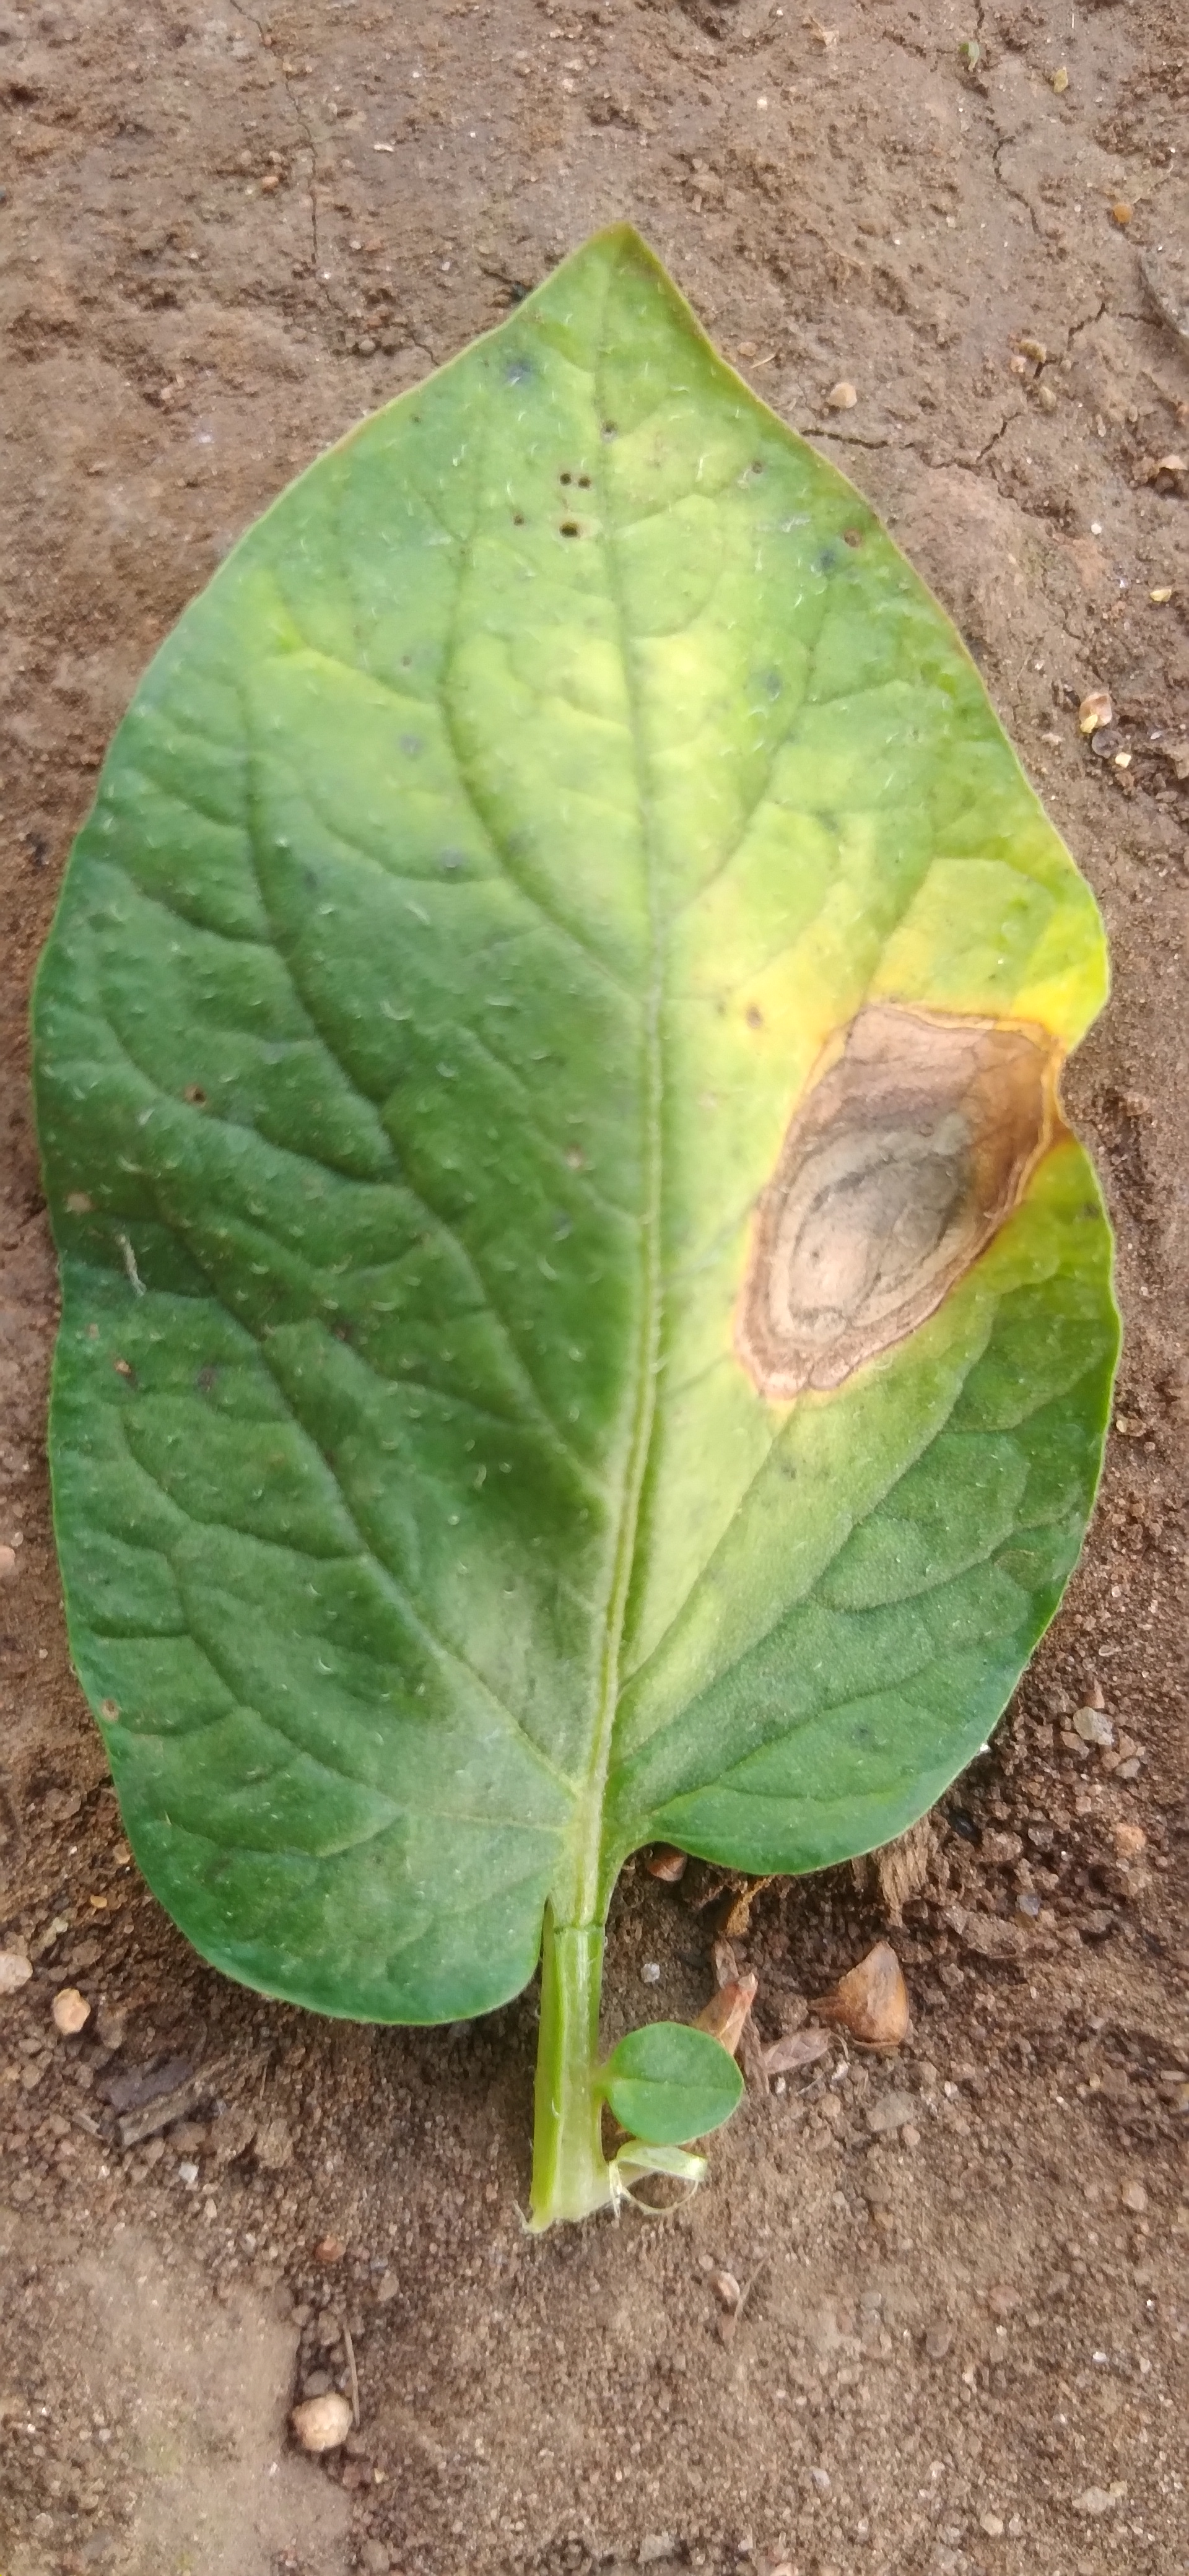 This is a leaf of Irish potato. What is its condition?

early blight
